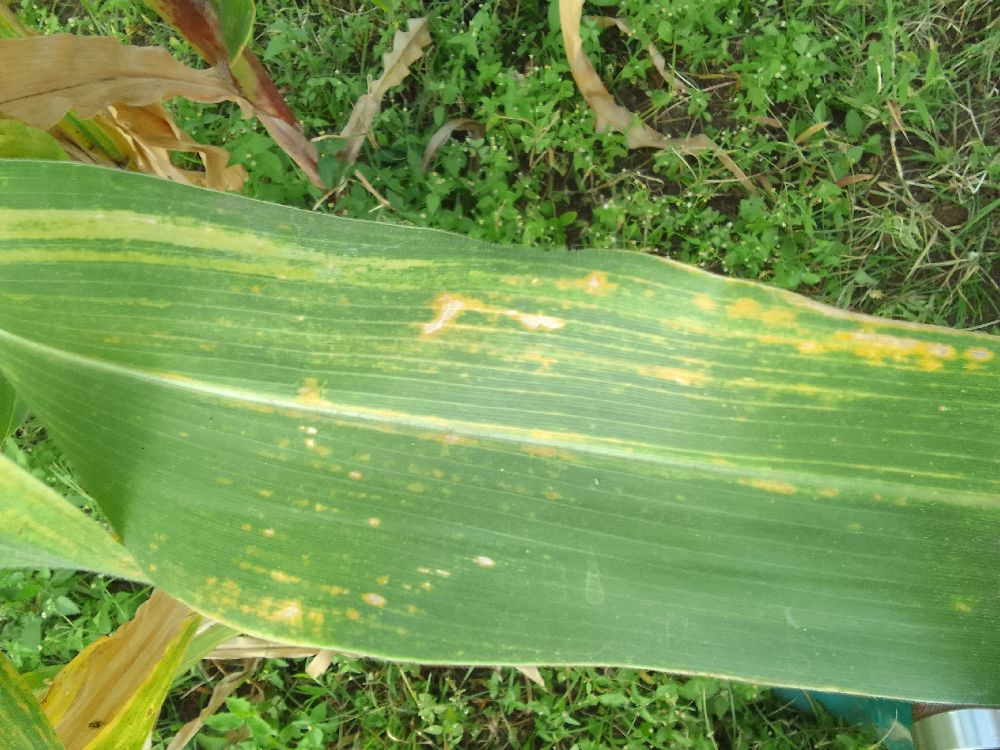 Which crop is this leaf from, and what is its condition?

maize, maize lethal necrosis
